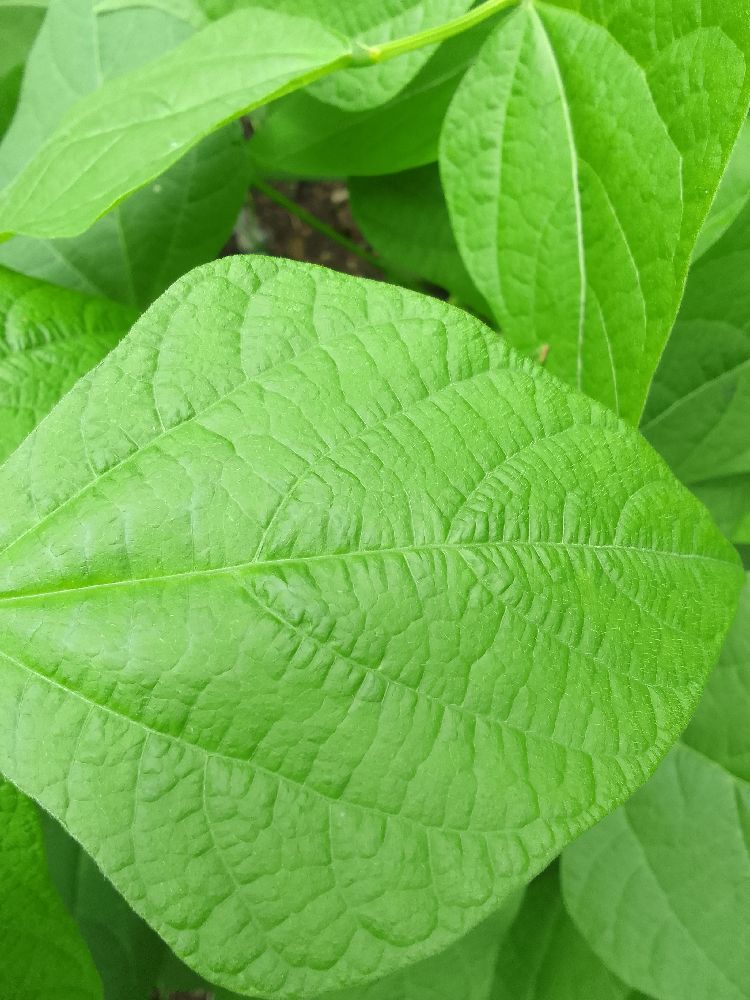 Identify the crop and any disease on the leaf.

common bean, healthy
